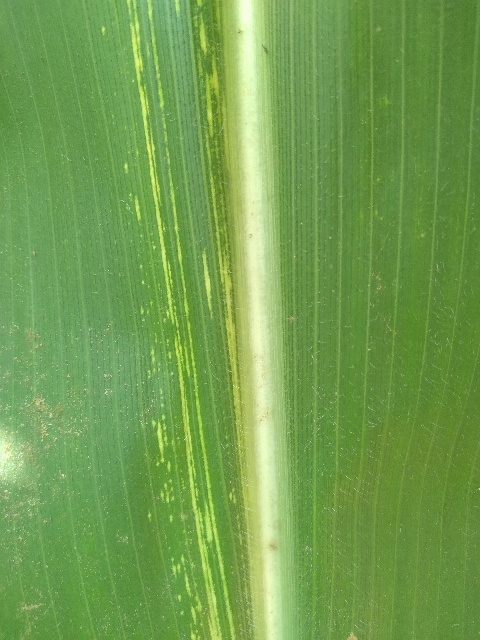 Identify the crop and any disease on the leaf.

maize, maize streak virus
